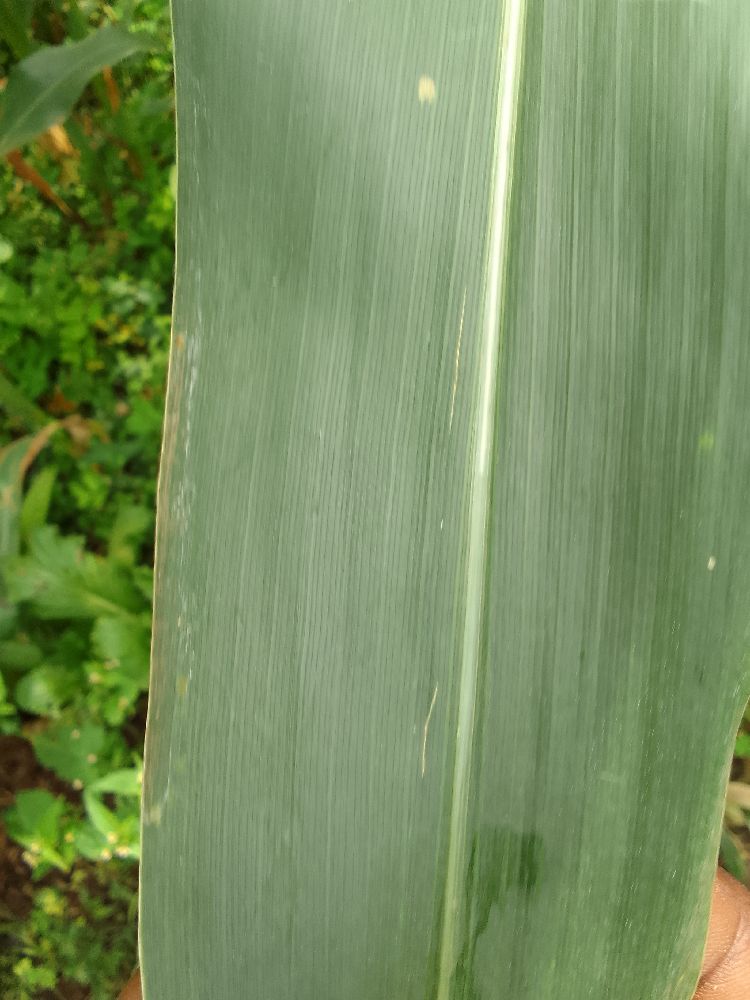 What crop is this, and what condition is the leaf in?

maize, healthy
